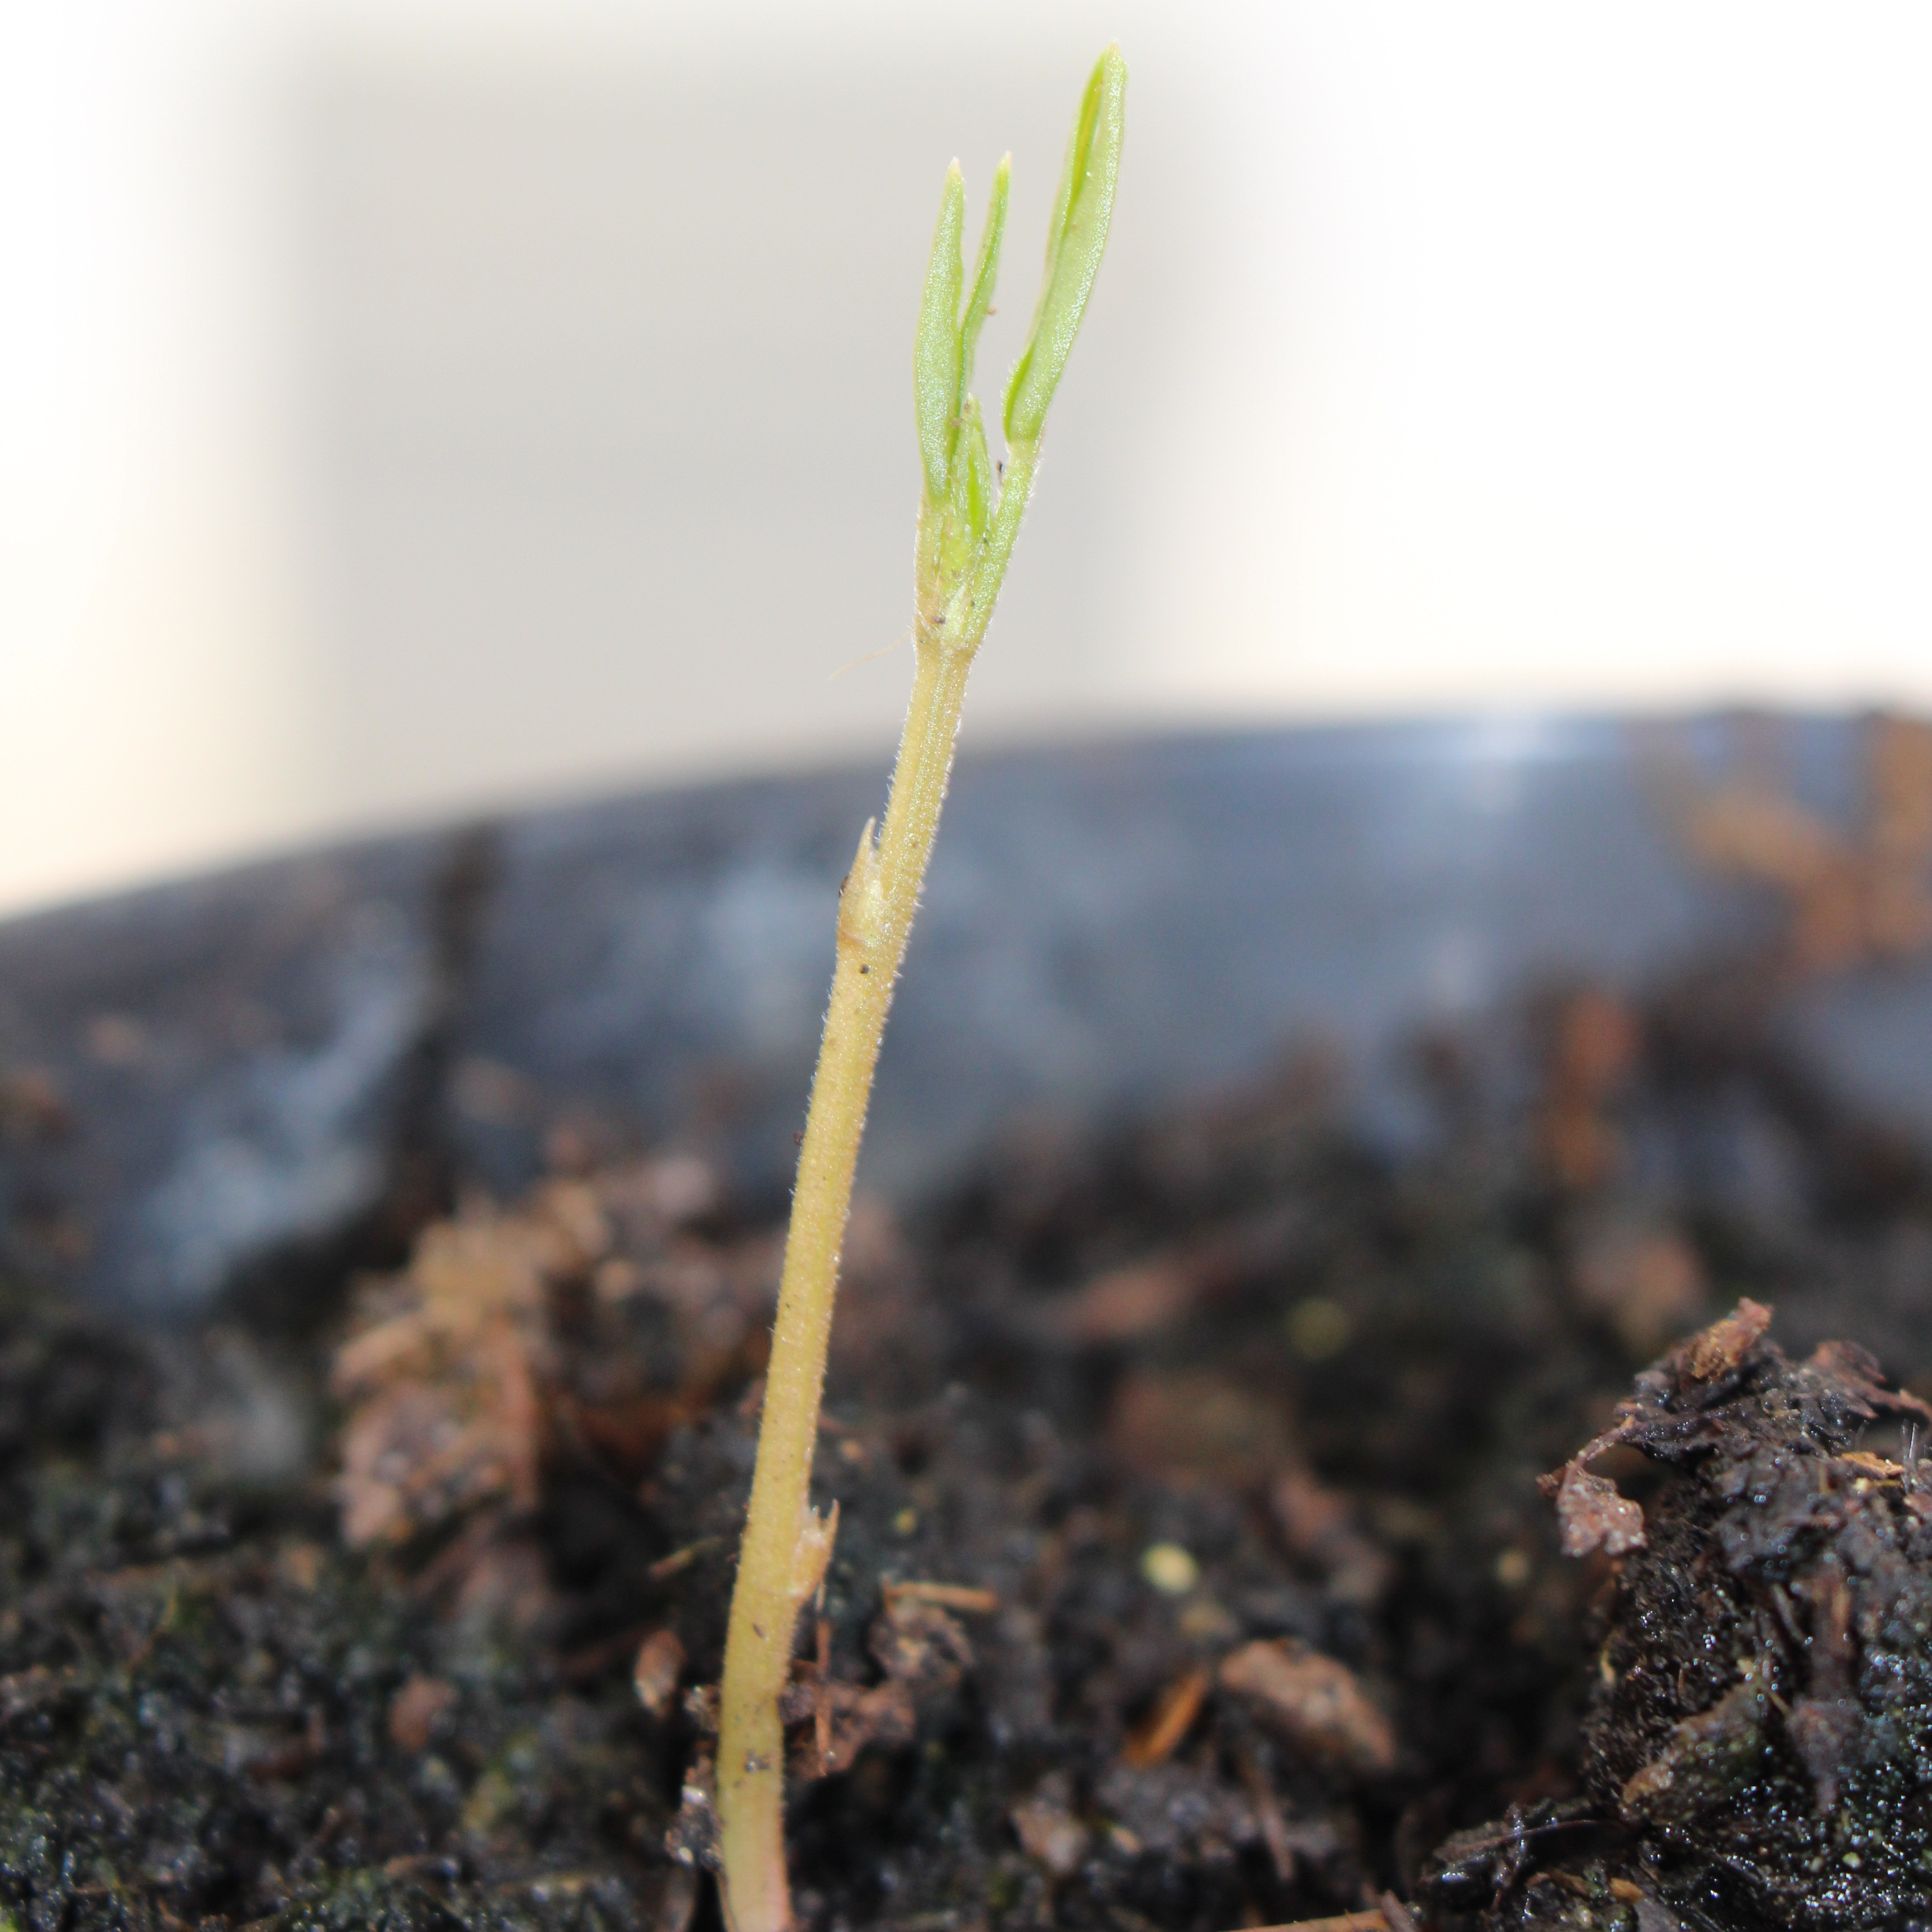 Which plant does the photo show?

Vicia sativa
